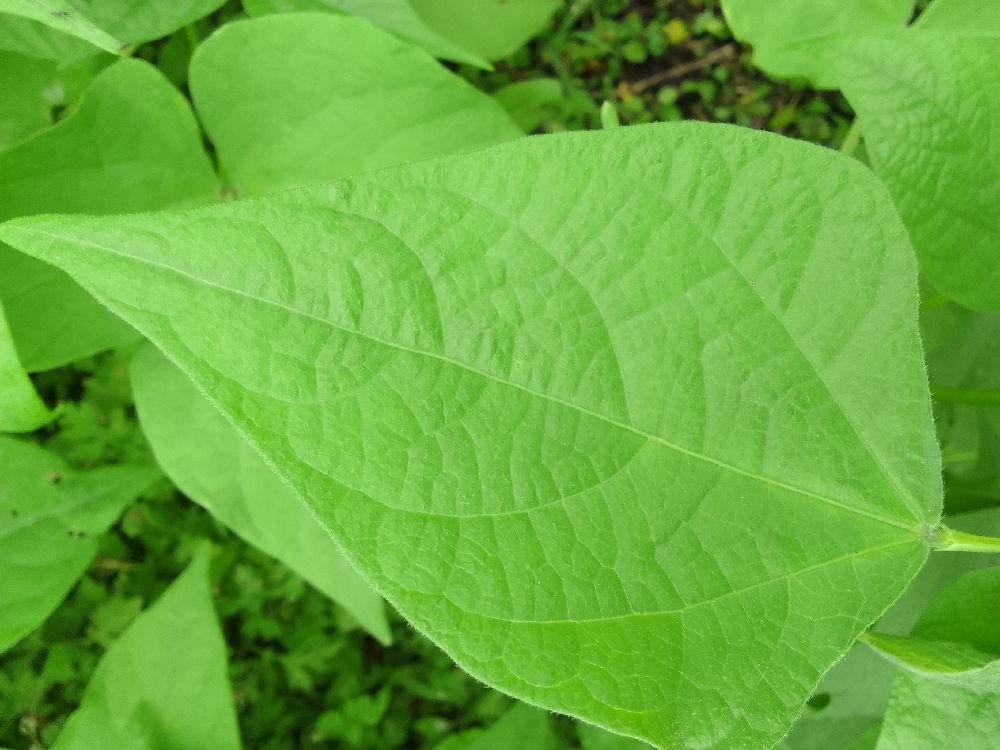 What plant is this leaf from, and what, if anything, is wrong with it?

common bean, healthy
